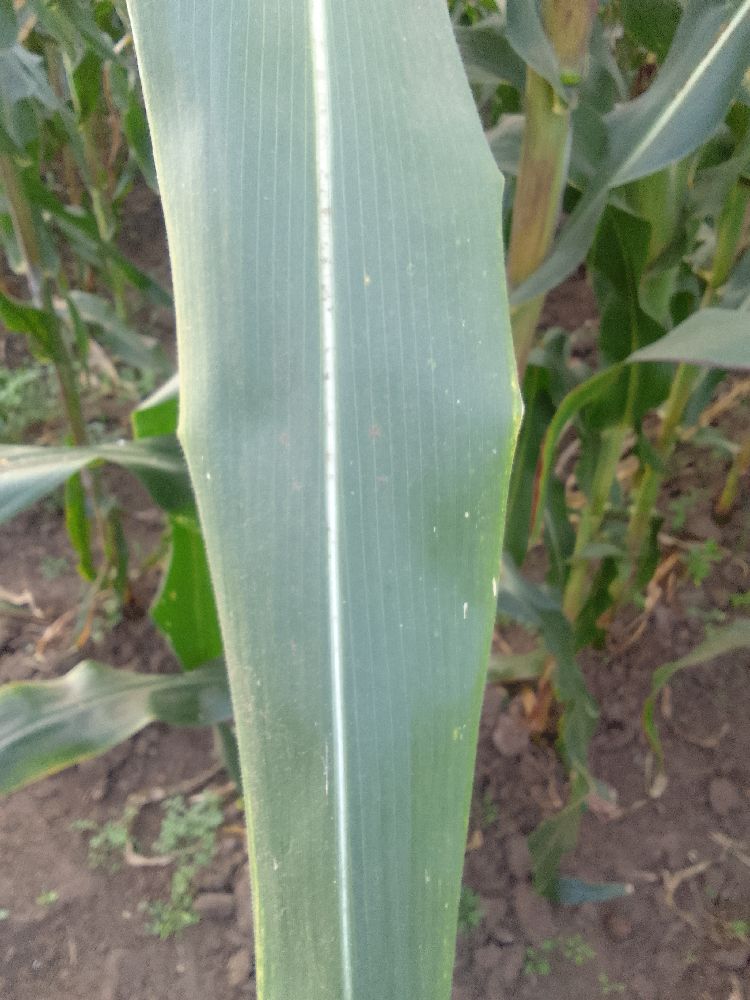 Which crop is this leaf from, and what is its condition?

maize, healthy
